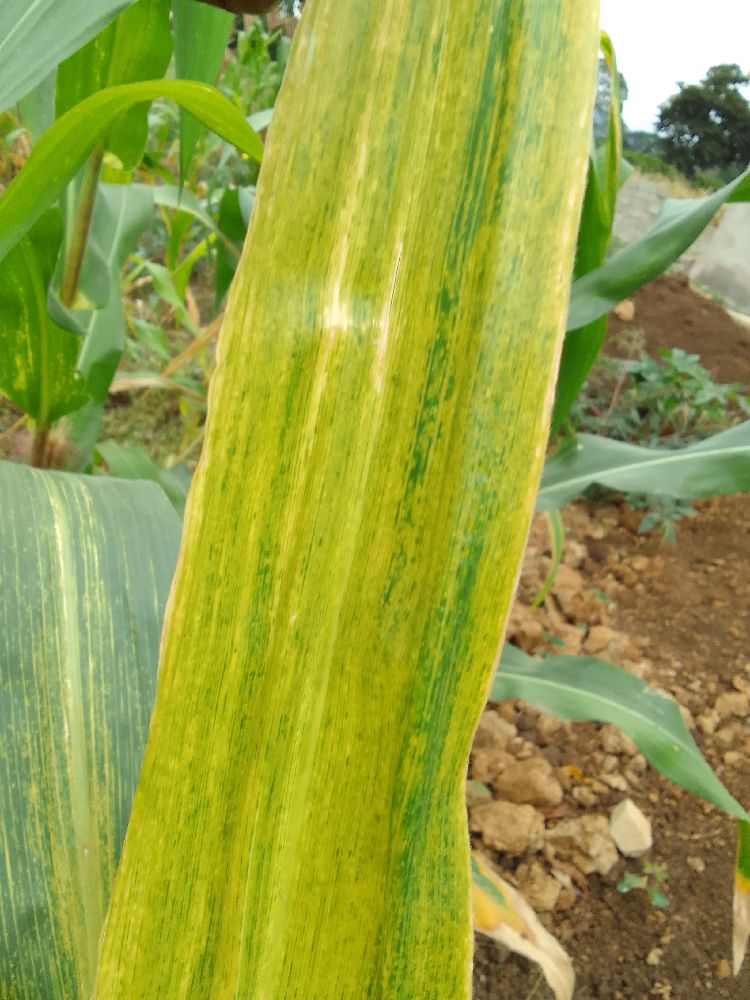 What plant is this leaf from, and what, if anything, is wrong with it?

maize, maize lethal necrosis
